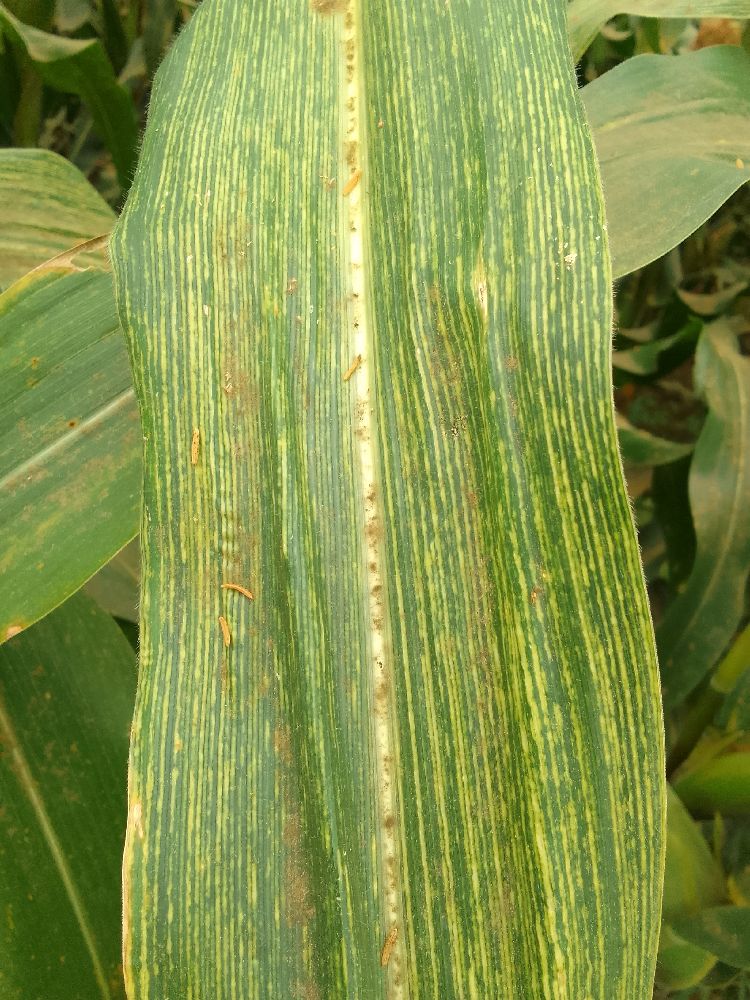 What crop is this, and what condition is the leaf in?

maize, maize streak virus
